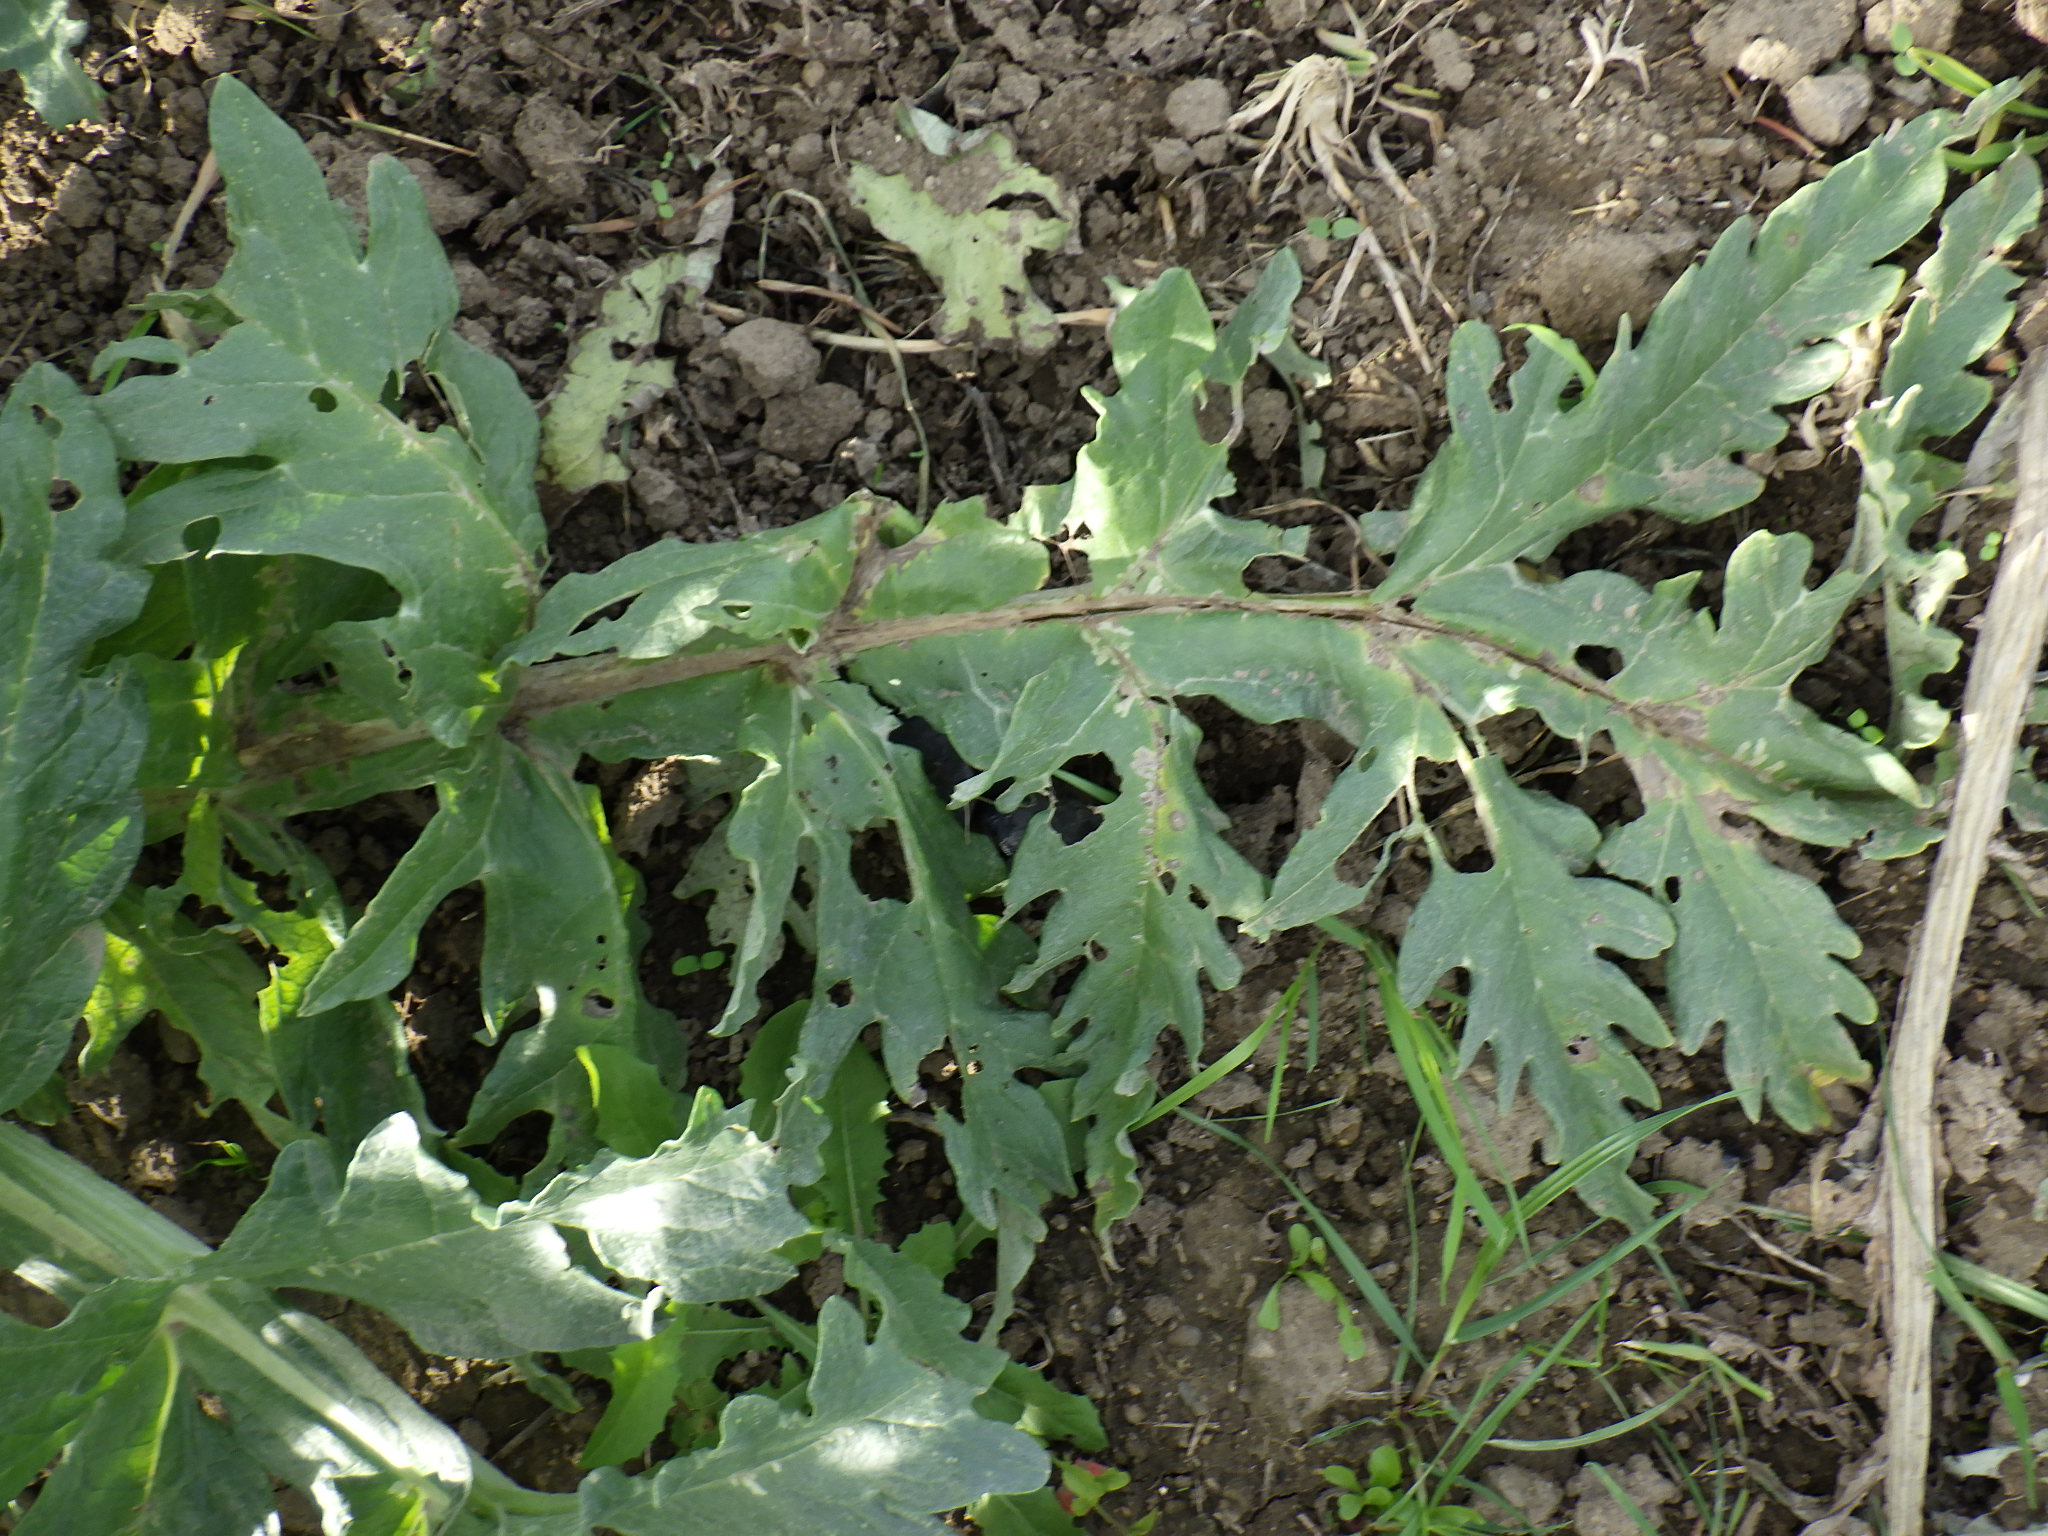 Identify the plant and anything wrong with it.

artichoke, phytophagous
